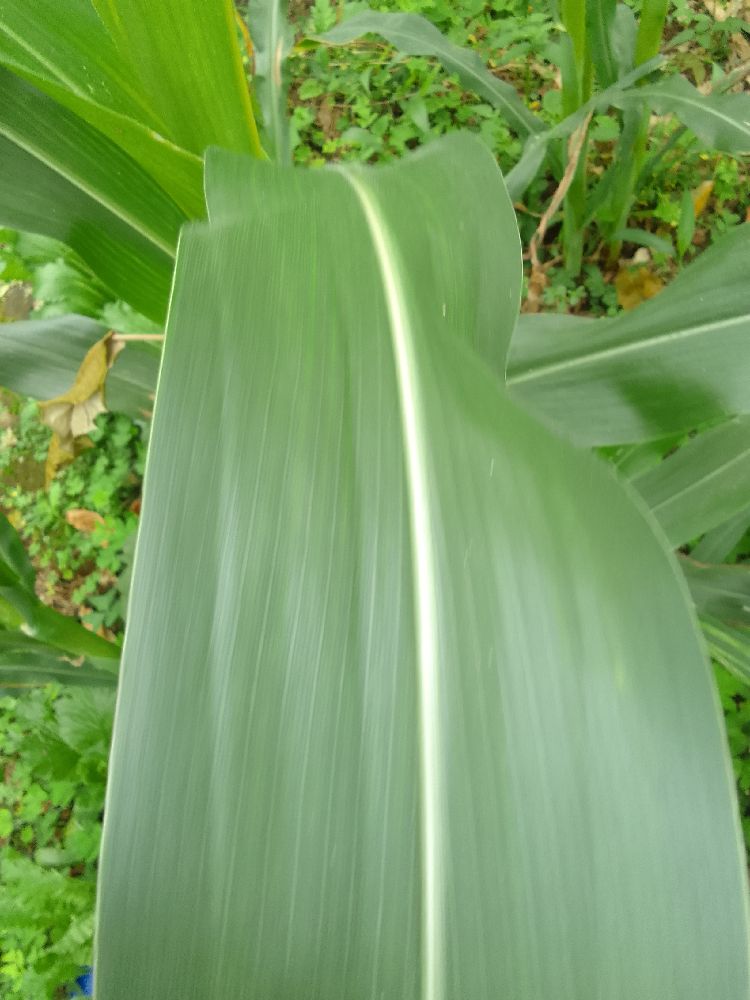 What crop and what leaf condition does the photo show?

maize, healthy
